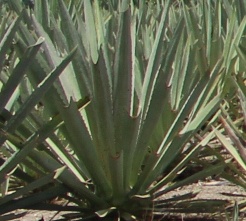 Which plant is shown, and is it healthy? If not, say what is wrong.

agave, spotted
